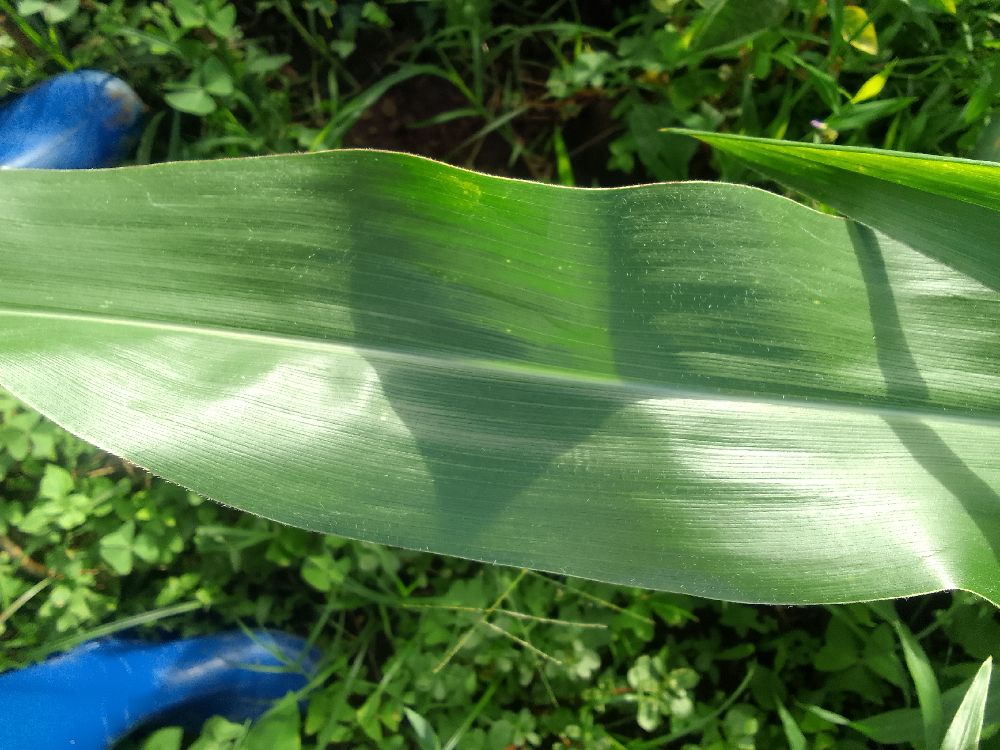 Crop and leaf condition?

maize, healthy
